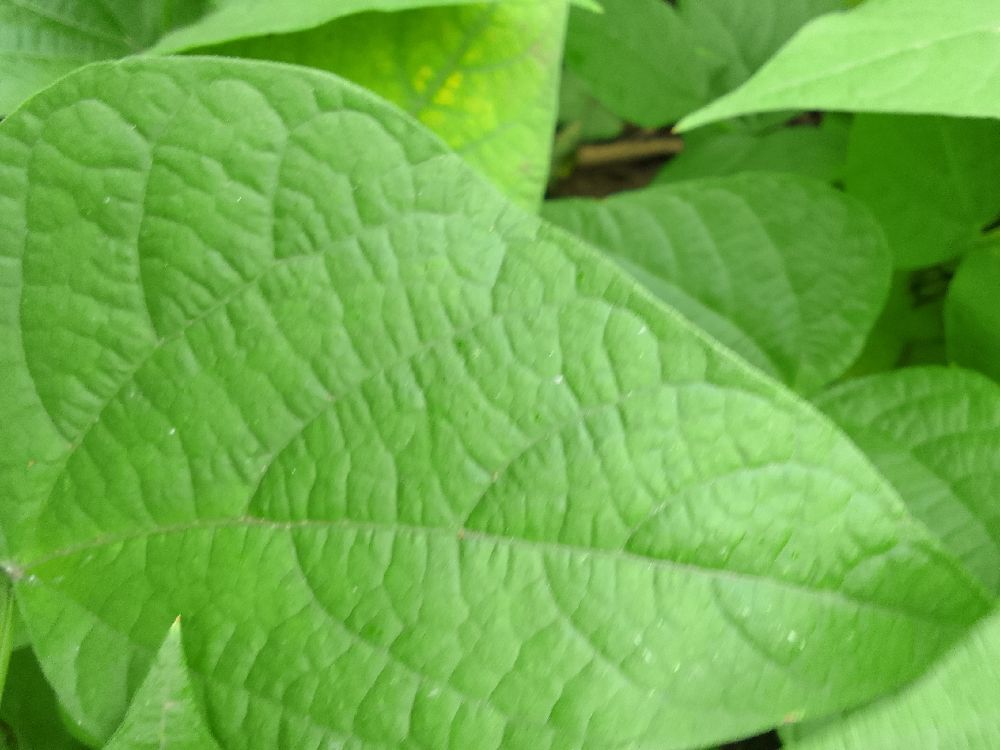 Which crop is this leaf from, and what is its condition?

common bean, healthy
